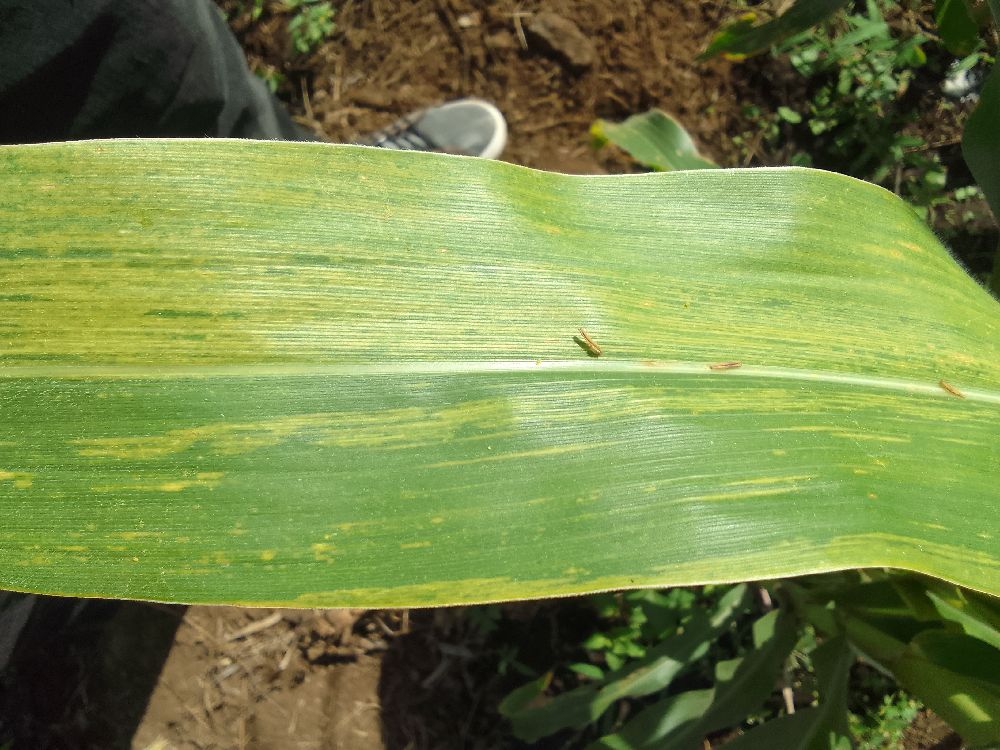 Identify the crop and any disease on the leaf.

maize, maize lethal necrosis
